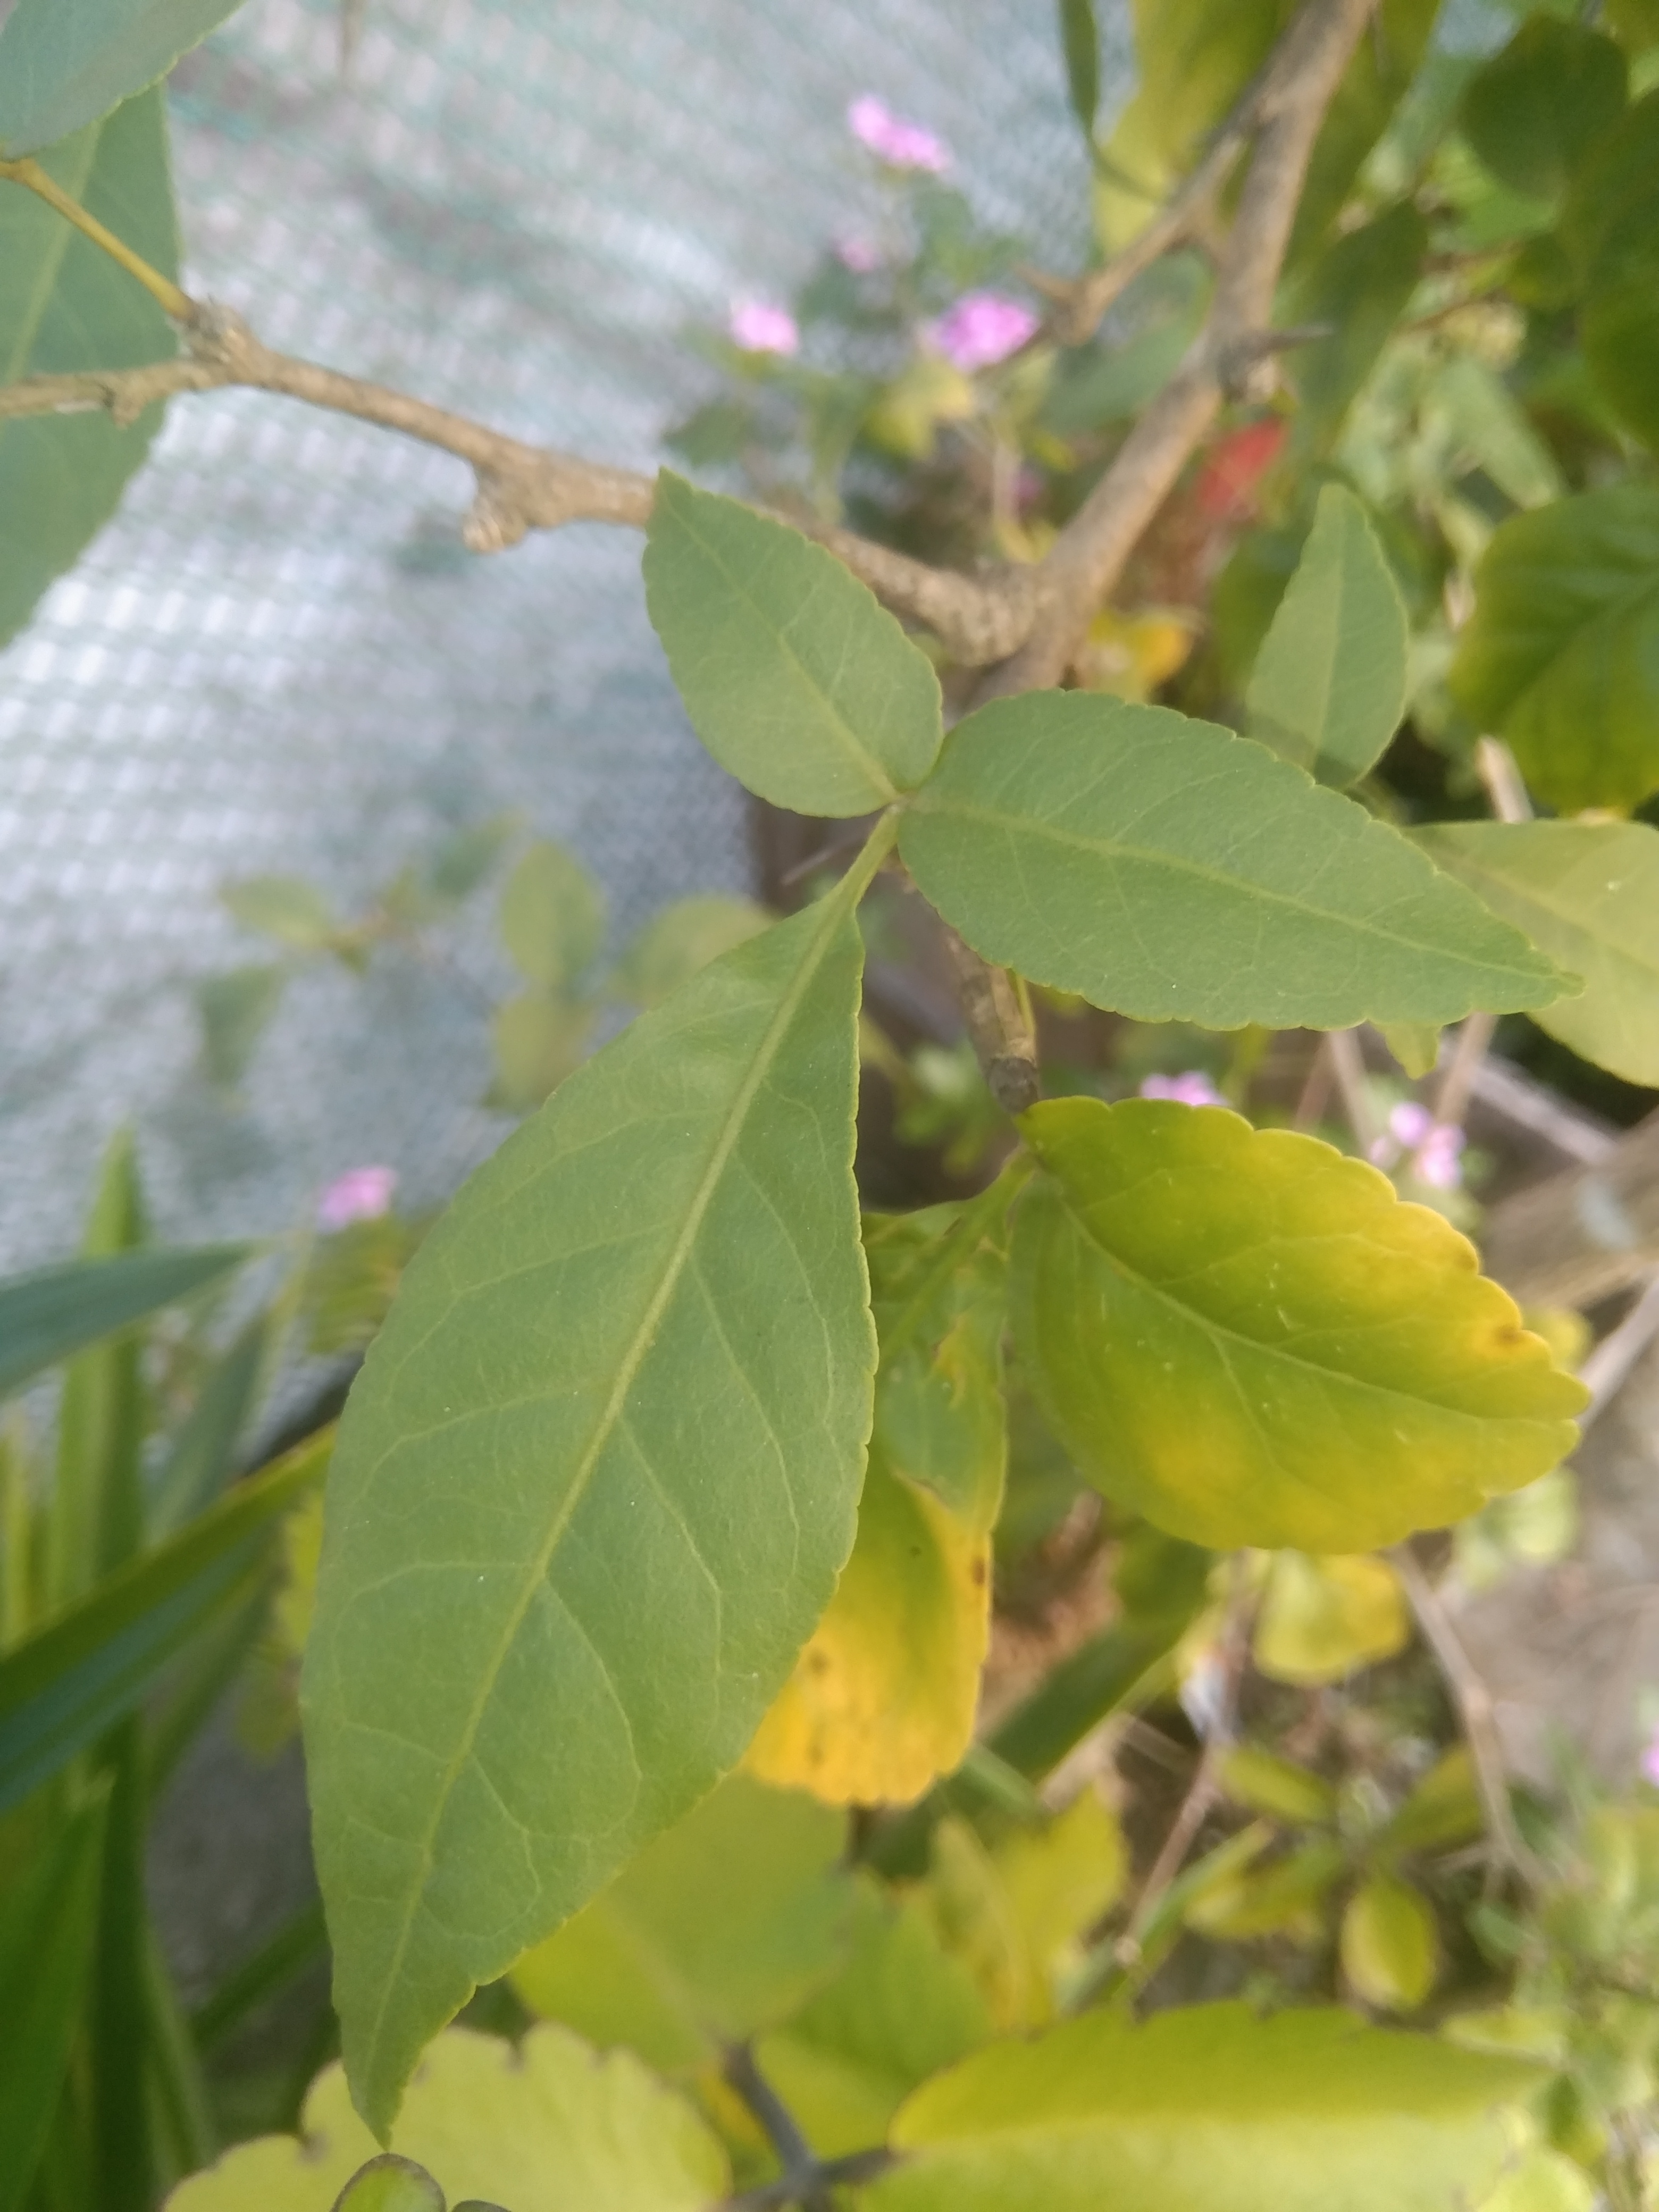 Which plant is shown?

wood apple
